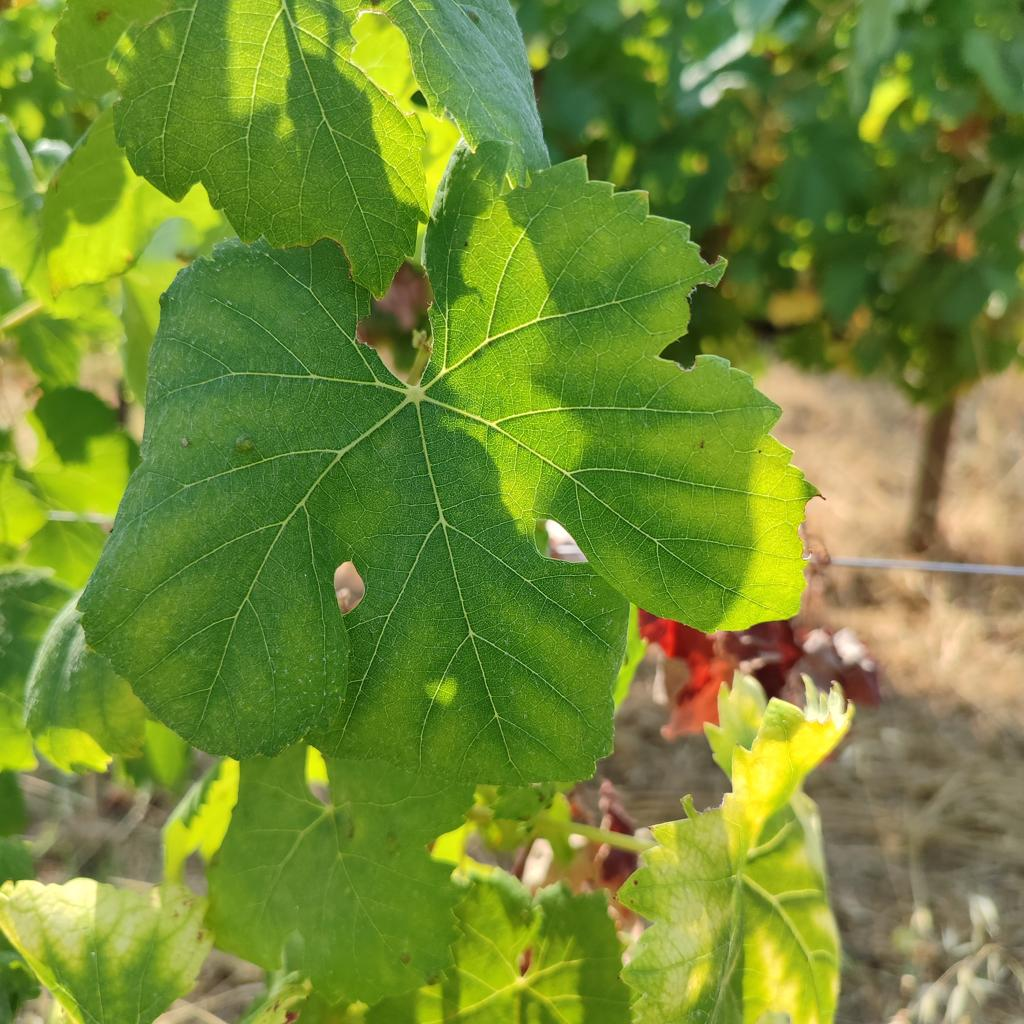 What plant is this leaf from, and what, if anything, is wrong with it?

grapevine, esca complex
